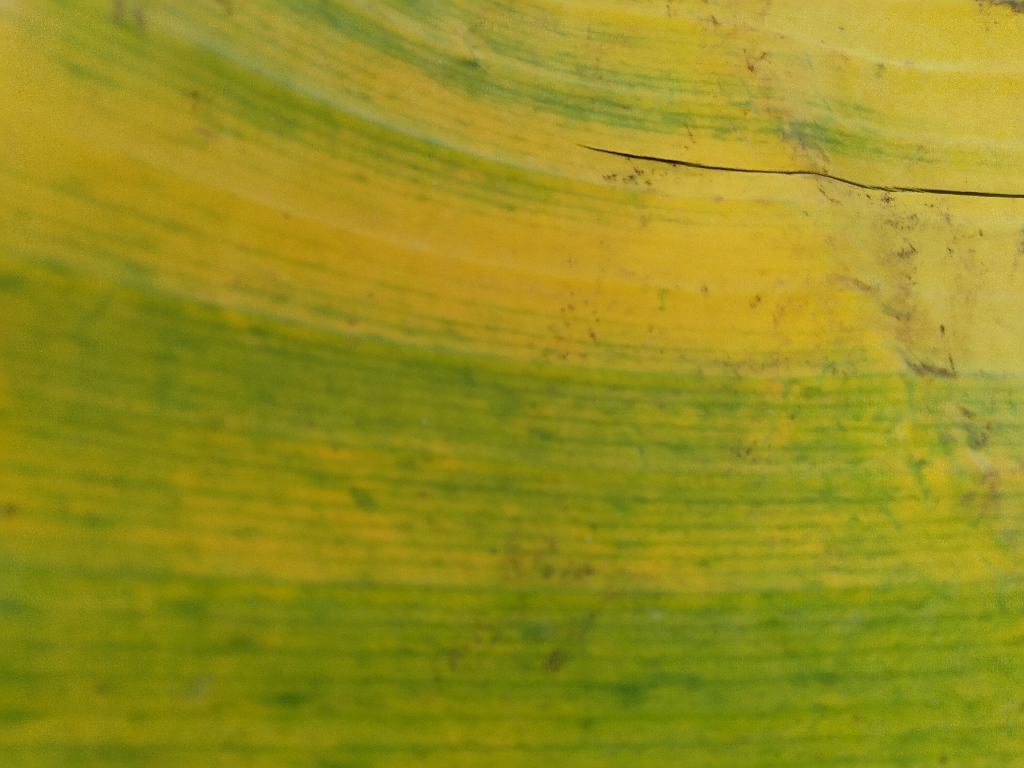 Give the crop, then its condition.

banana, fusarium wilt race 1
